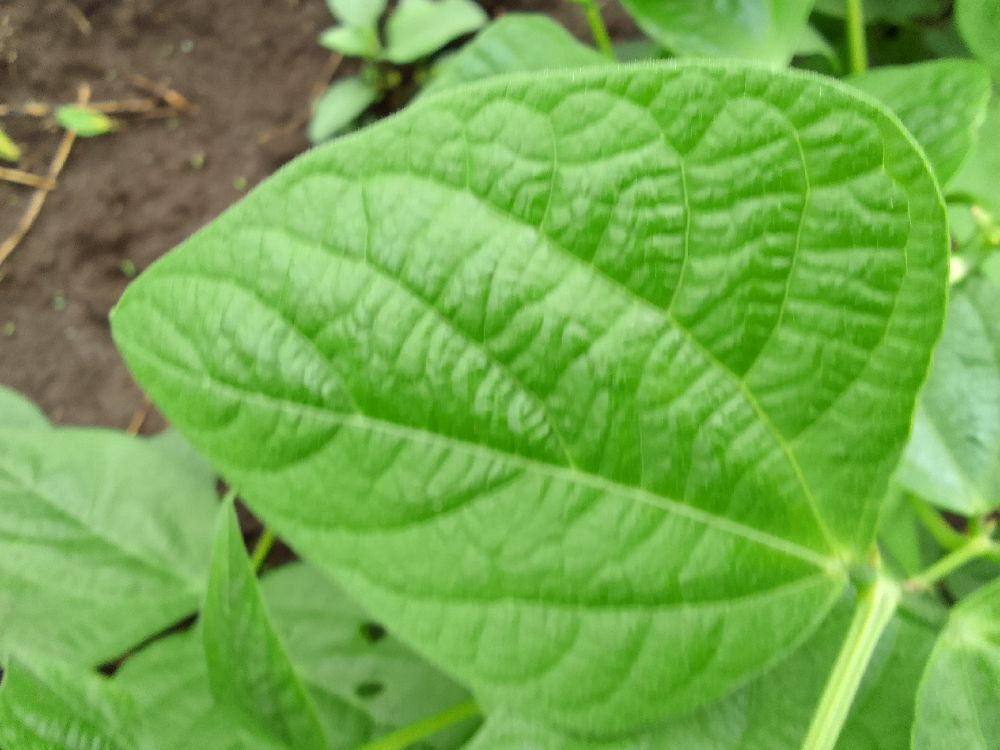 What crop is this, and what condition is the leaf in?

common bean, healthy
